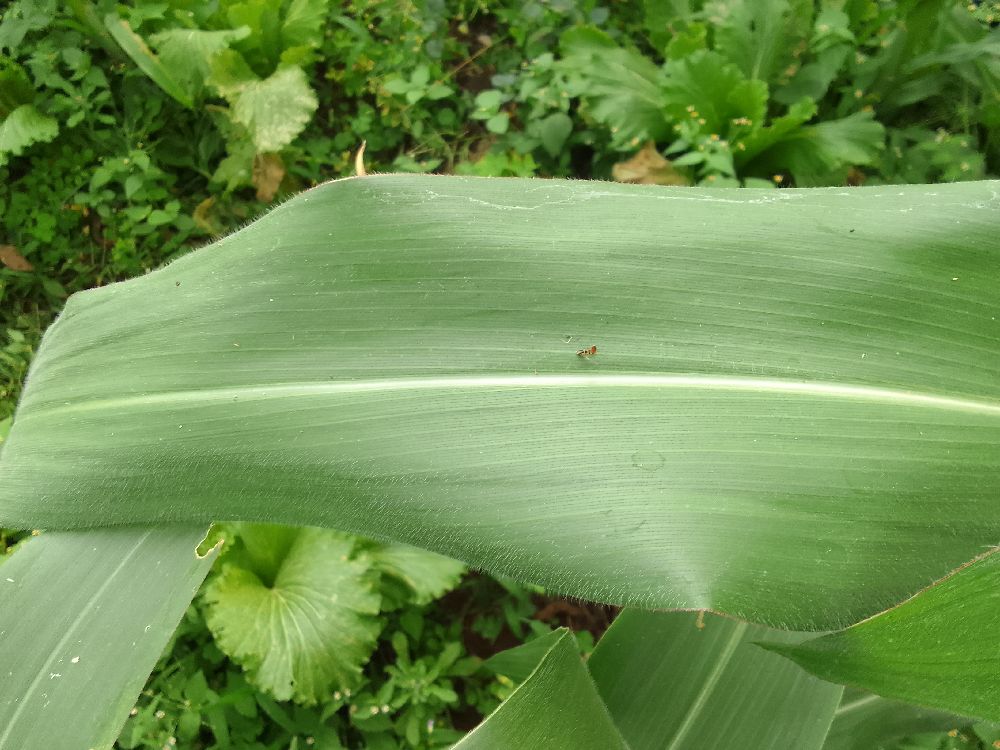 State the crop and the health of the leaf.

maize, healthy
